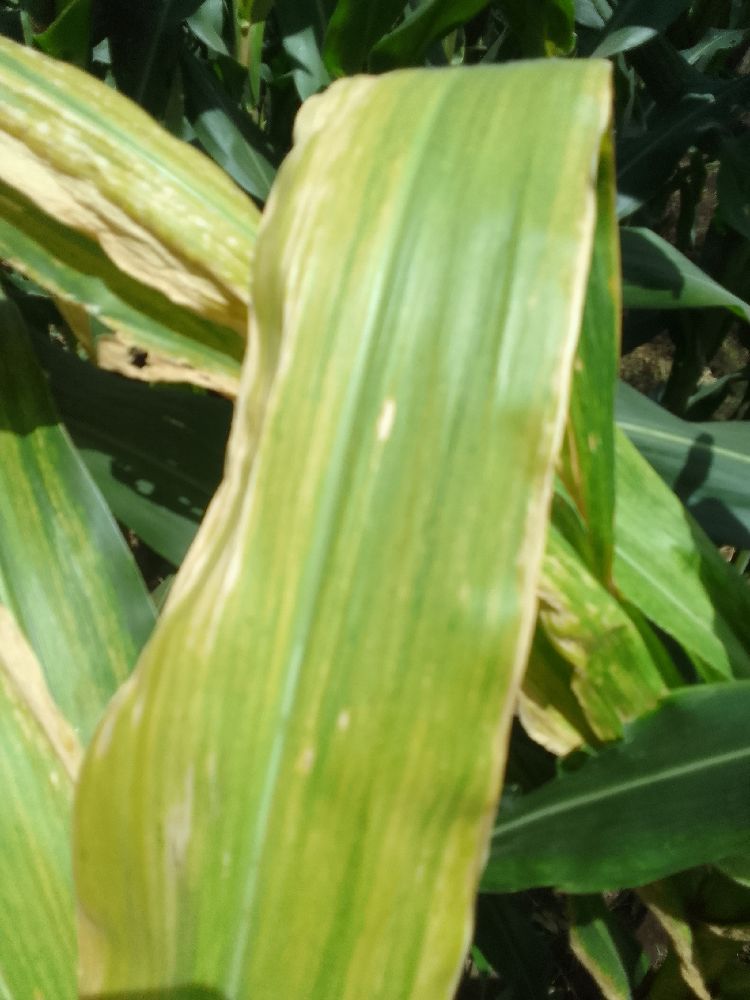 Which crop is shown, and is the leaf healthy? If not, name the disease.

maize, maize lethal necrosis
